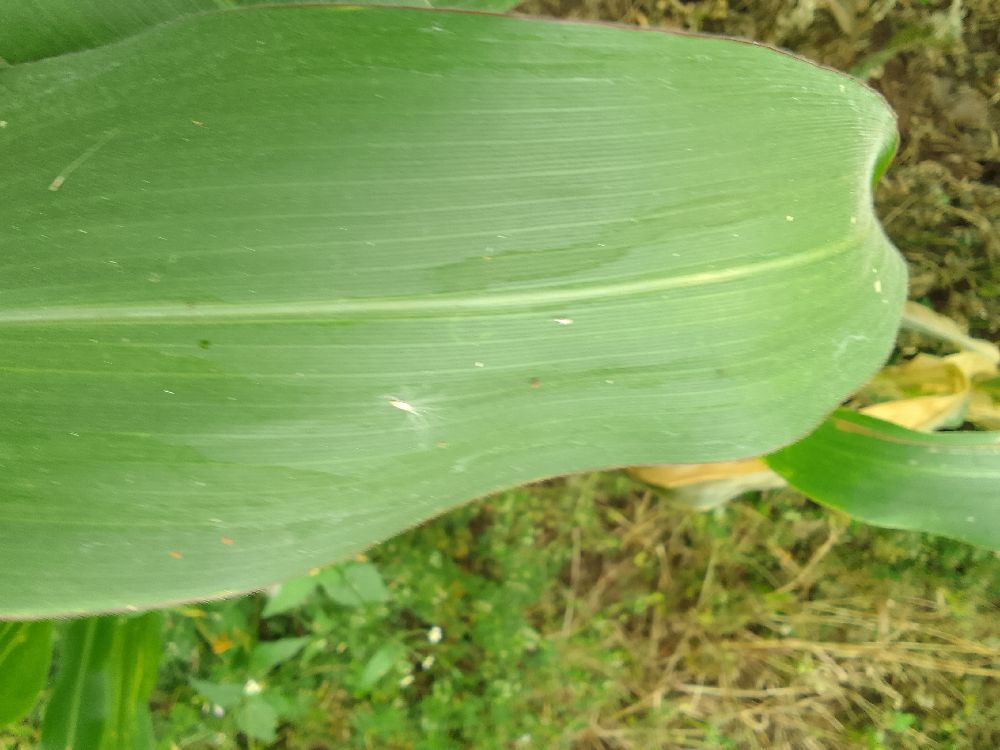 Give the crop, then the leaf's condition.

maize, healthy
